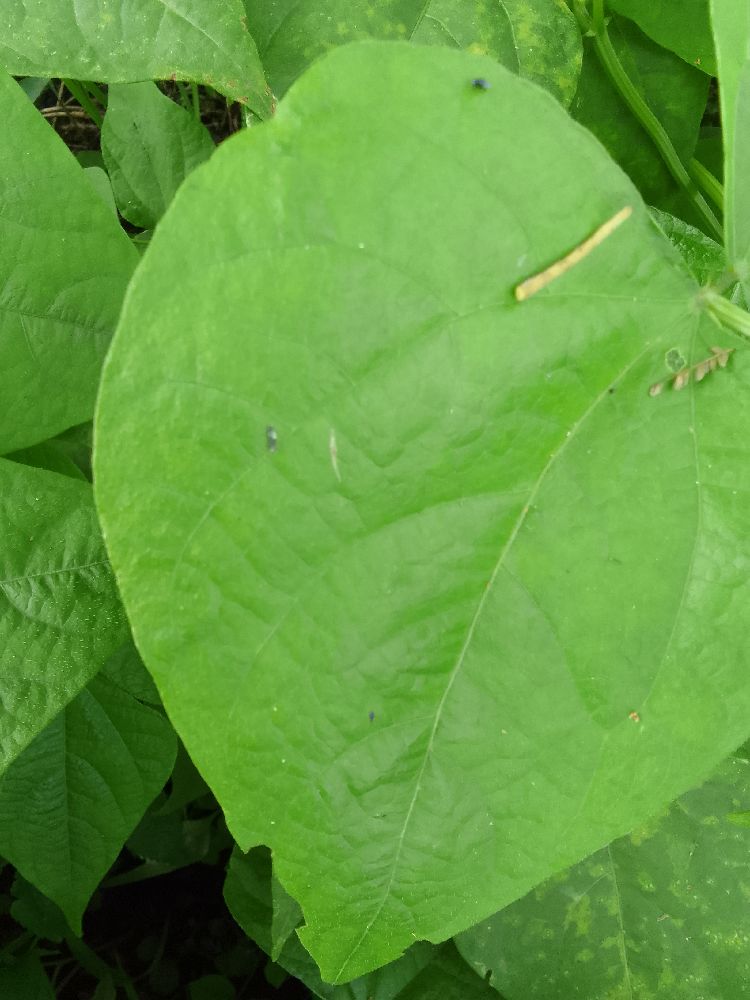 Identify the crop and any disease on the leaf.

common bean, healthy
